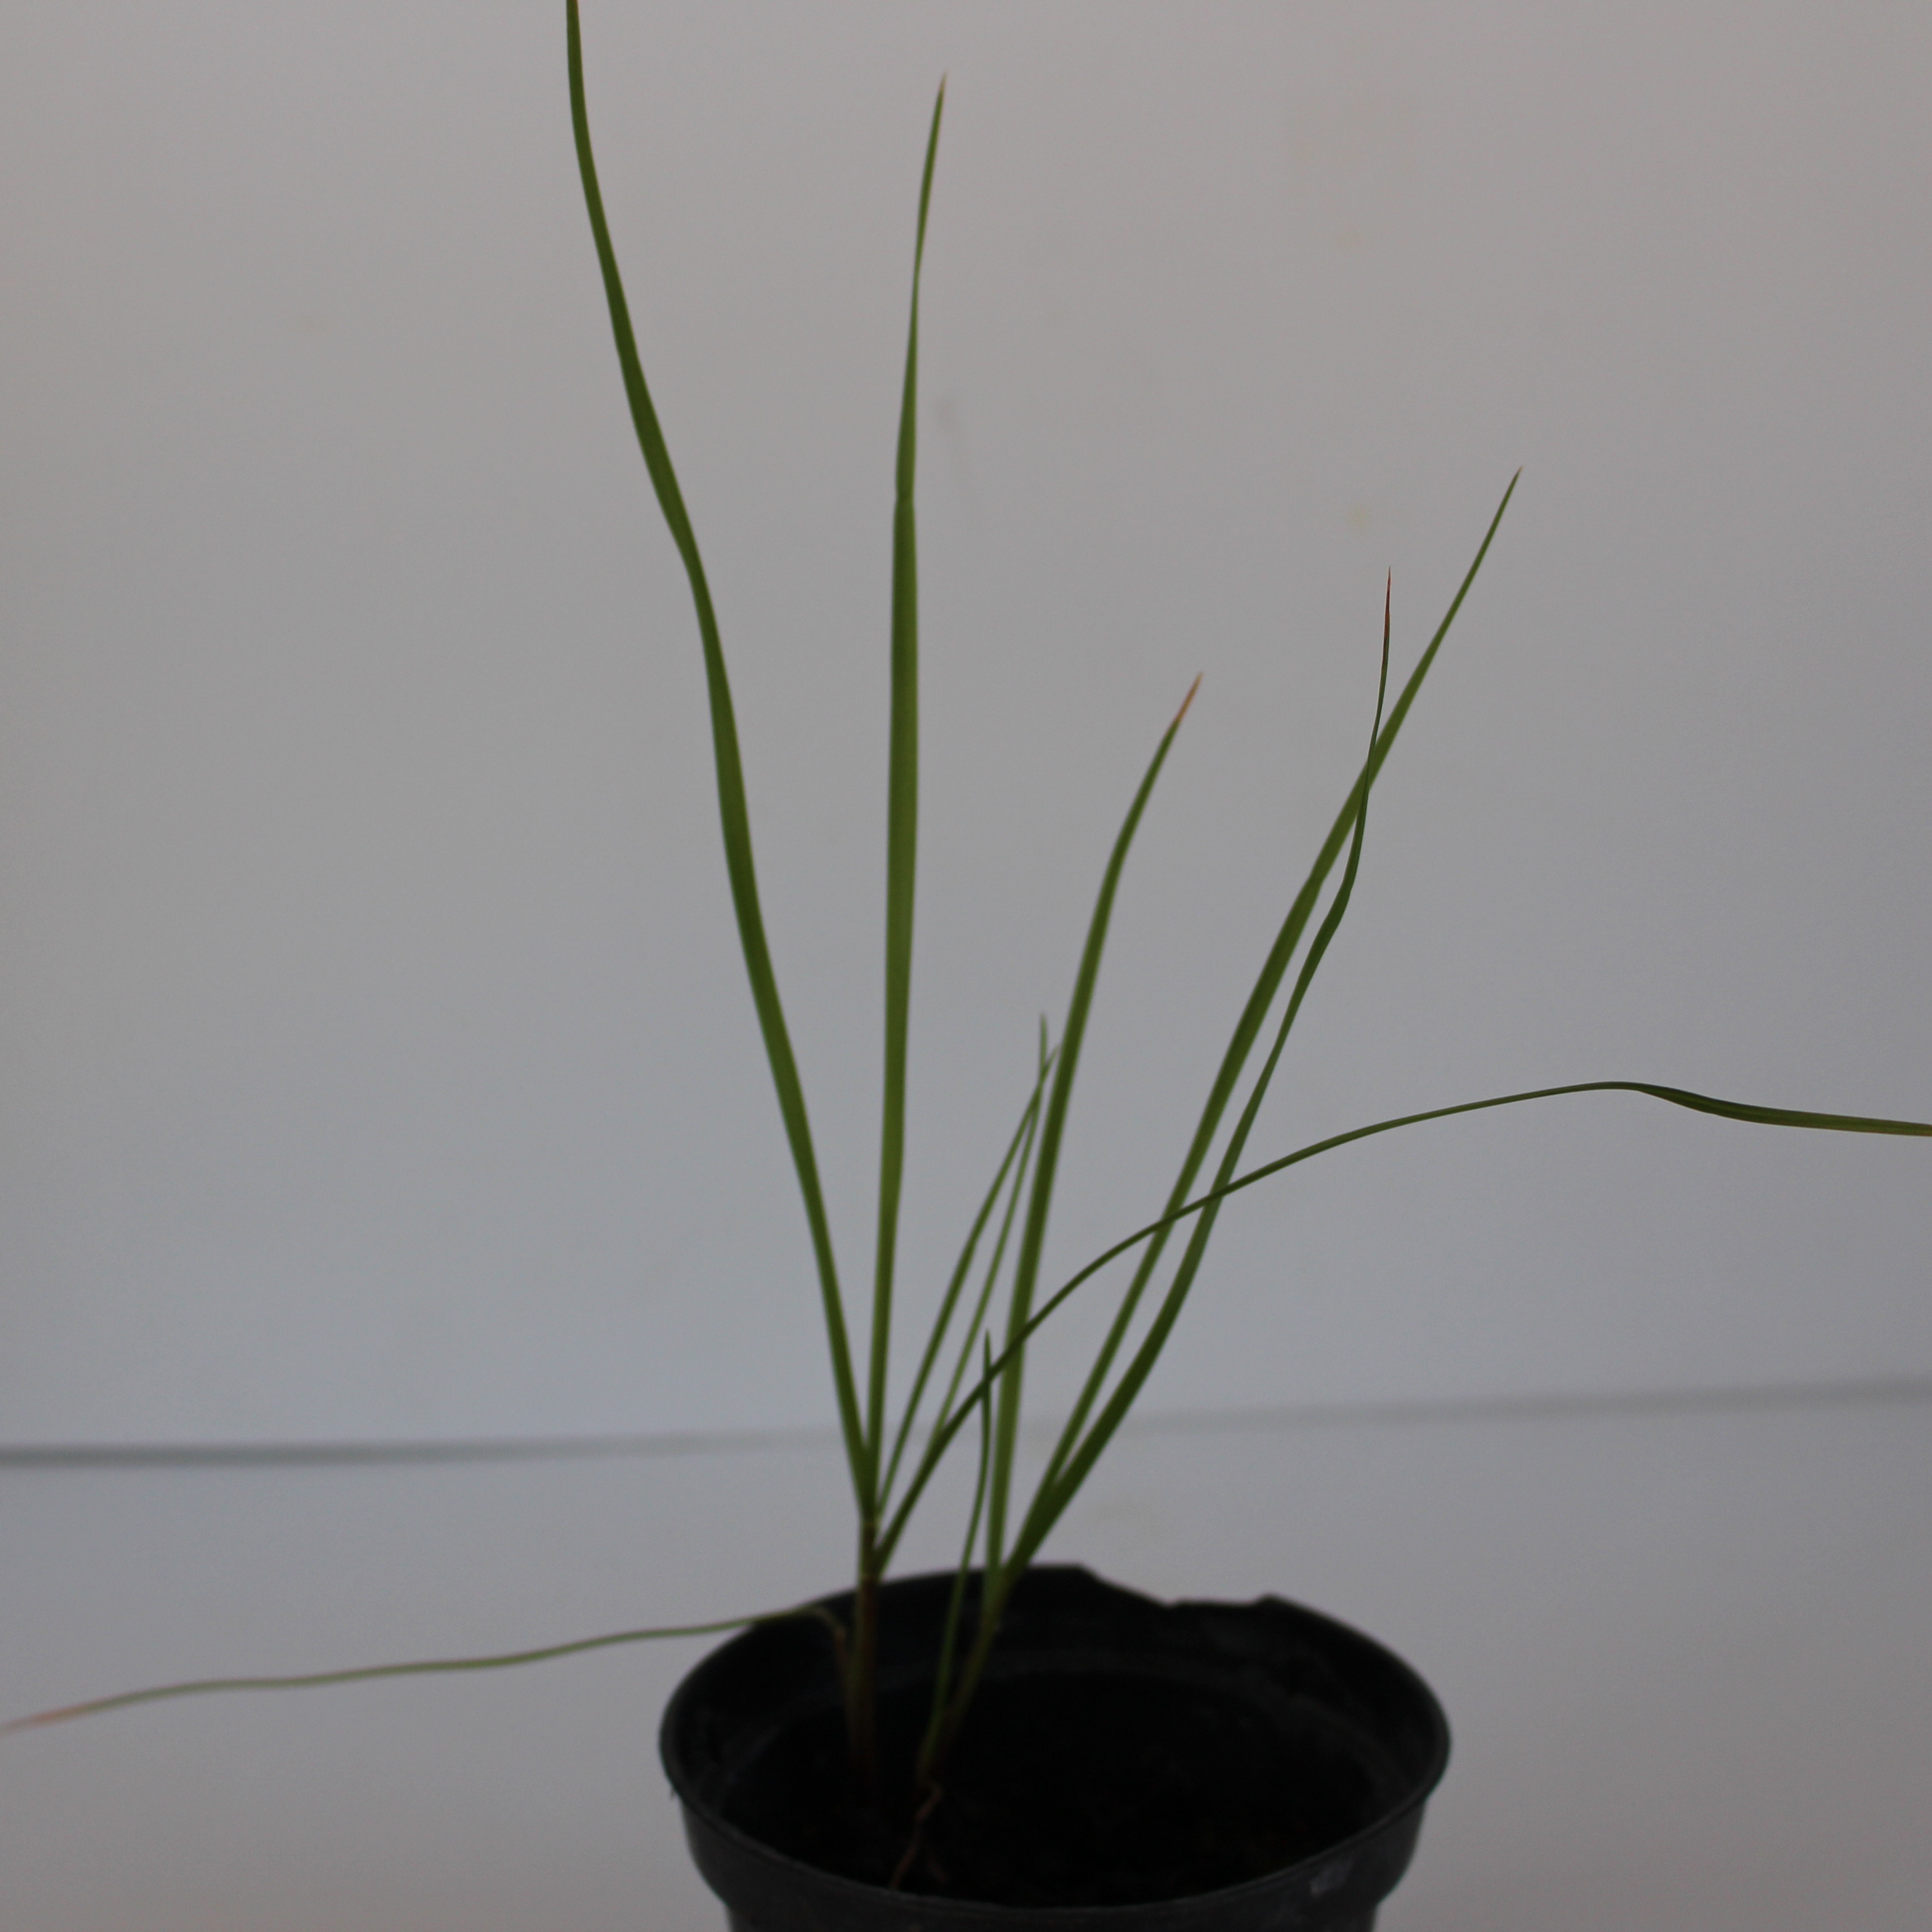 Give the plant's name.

Lolium multiflorum
